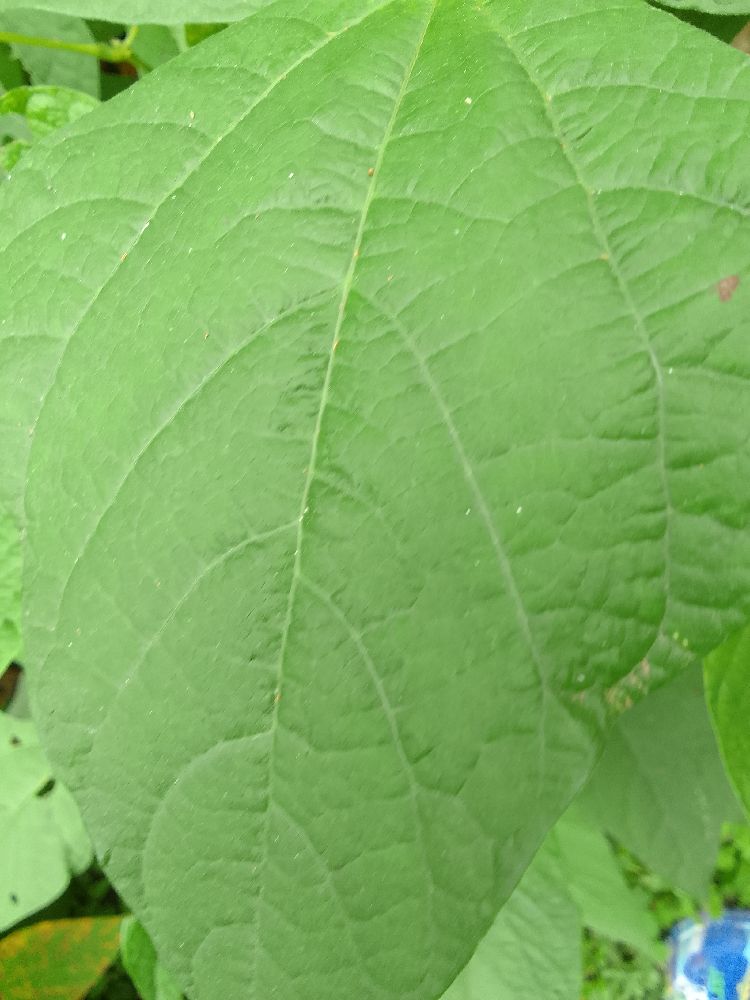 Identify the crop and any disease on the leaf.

common bean, healthy
